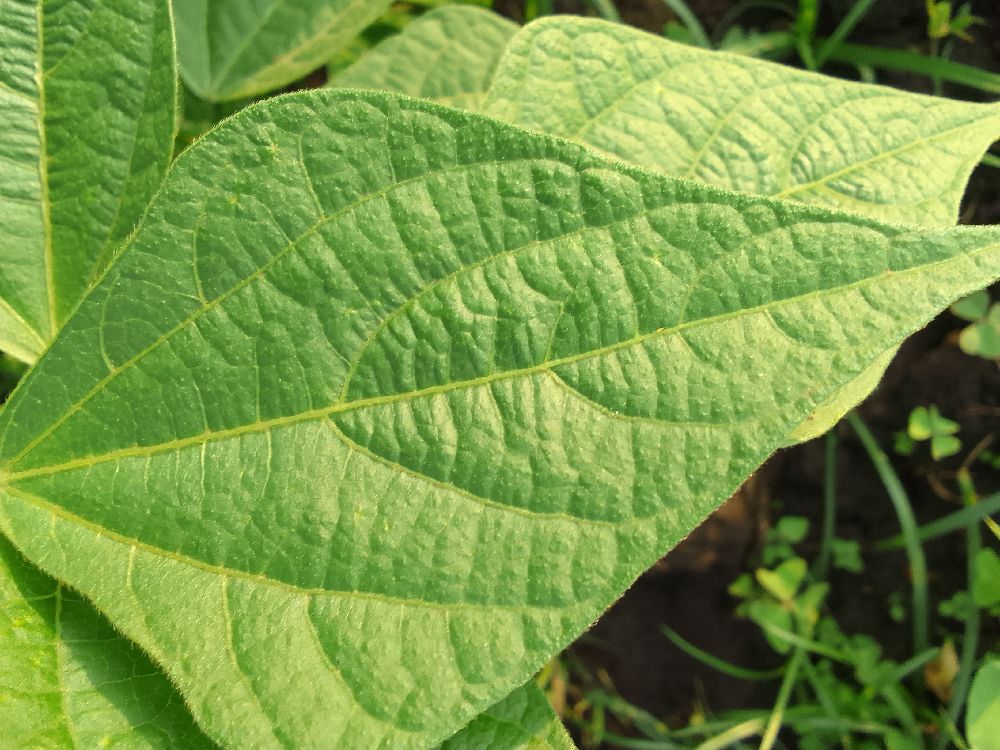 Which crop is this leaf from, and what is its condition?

common bean, healthy
